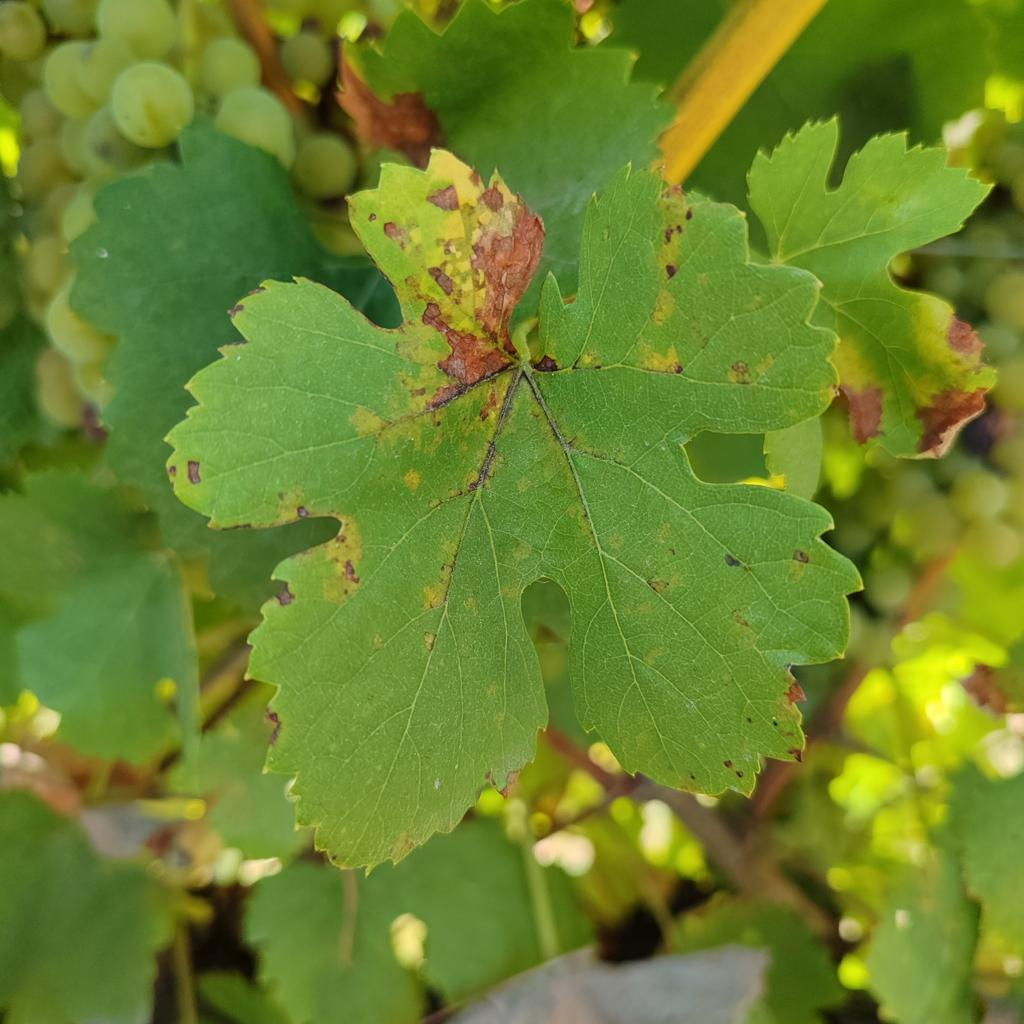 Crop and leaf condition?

grapevine, downy mildew
